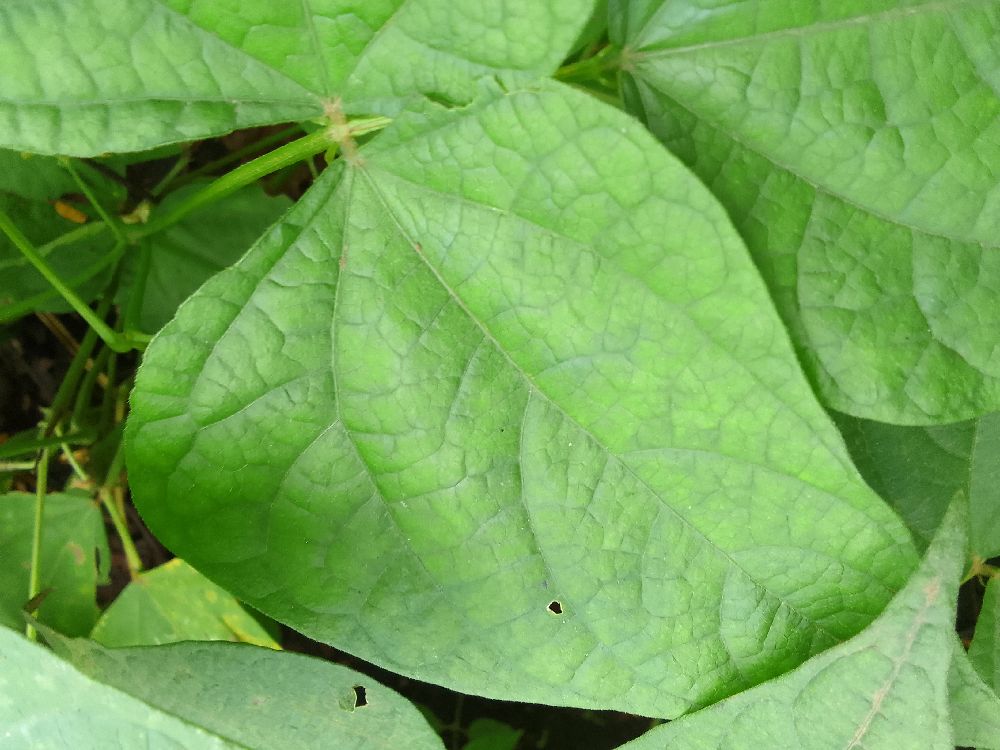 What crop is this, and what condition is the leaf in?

common bean, healthy
